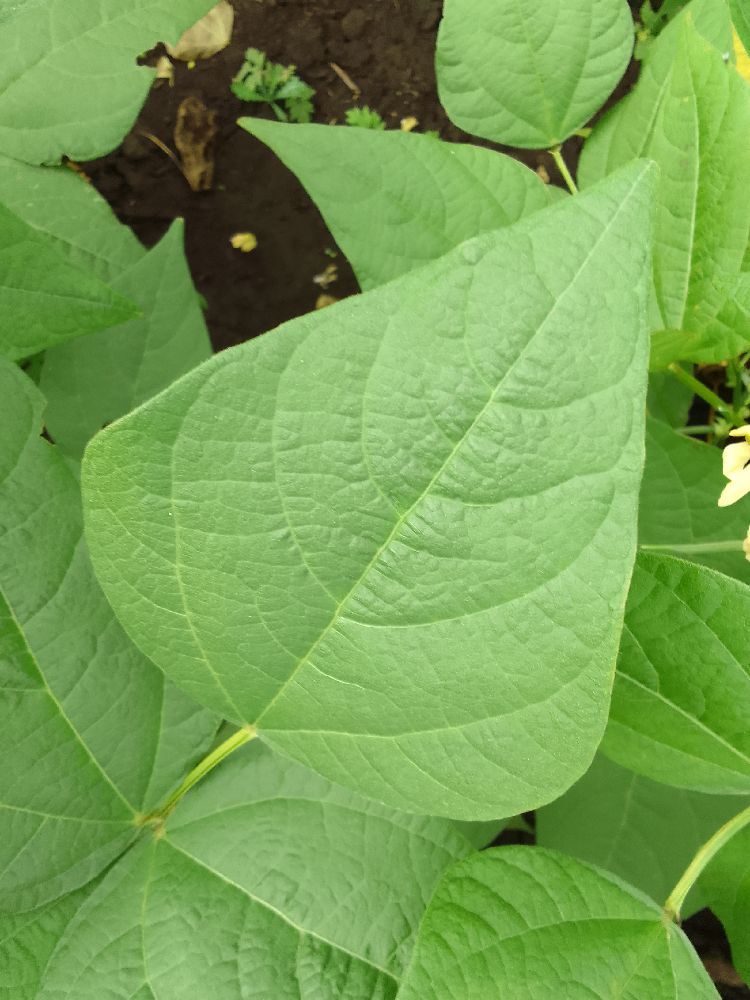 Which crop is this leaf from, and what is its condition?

common bean, healthy
